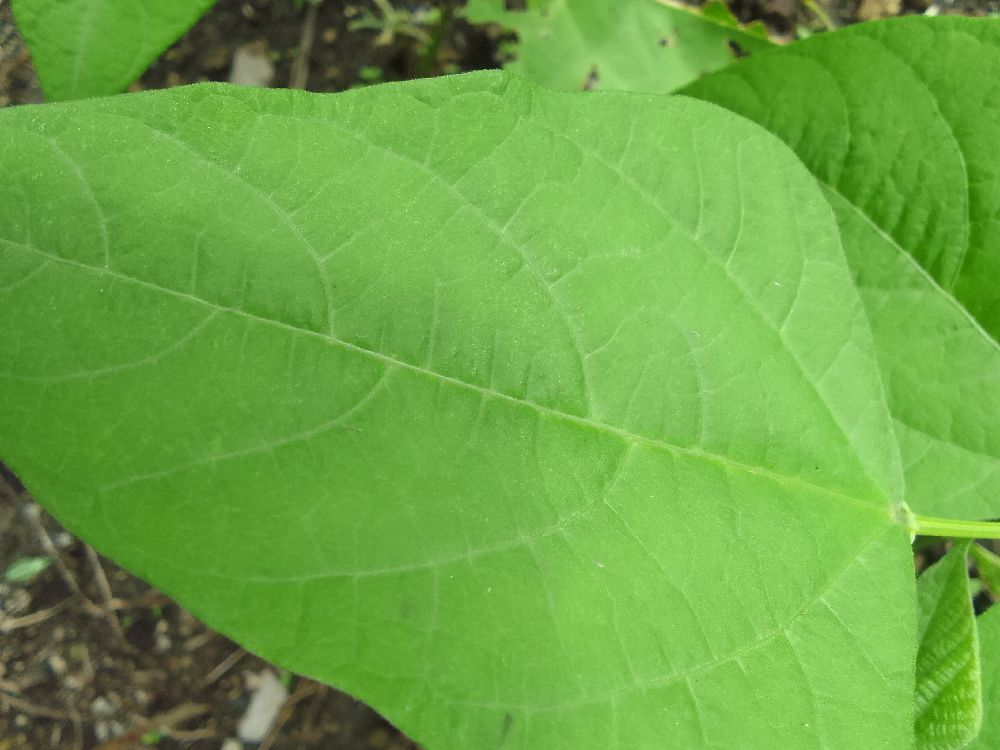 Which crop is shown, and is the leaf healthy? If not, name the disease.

common bean, healthy
